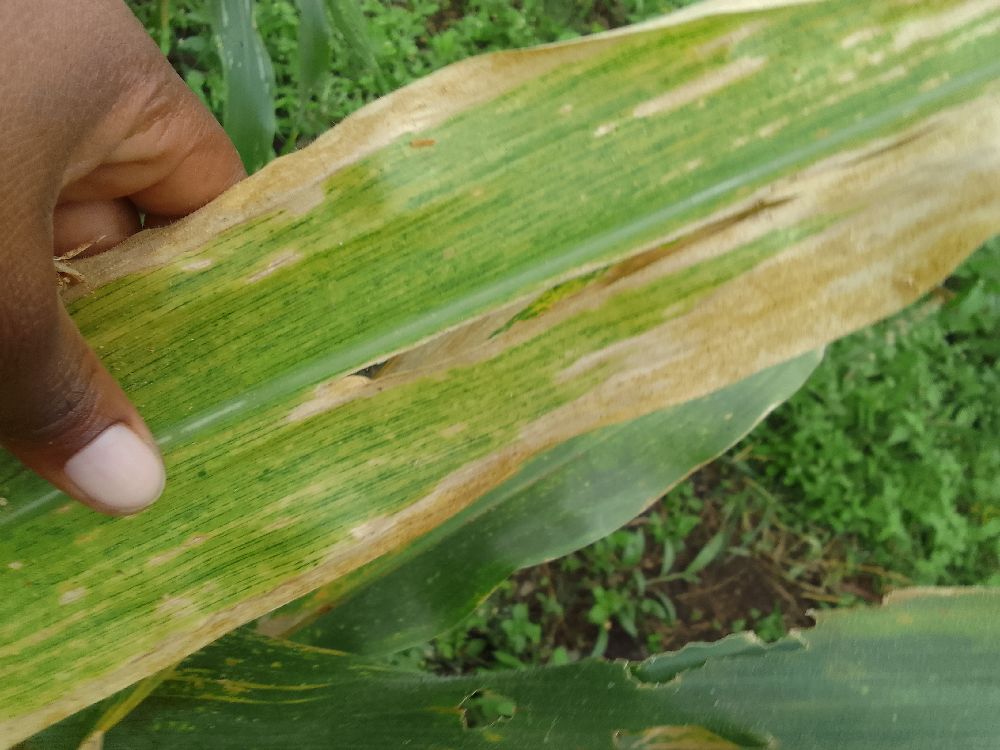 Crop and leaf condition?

maize, maize lethal necrosis
